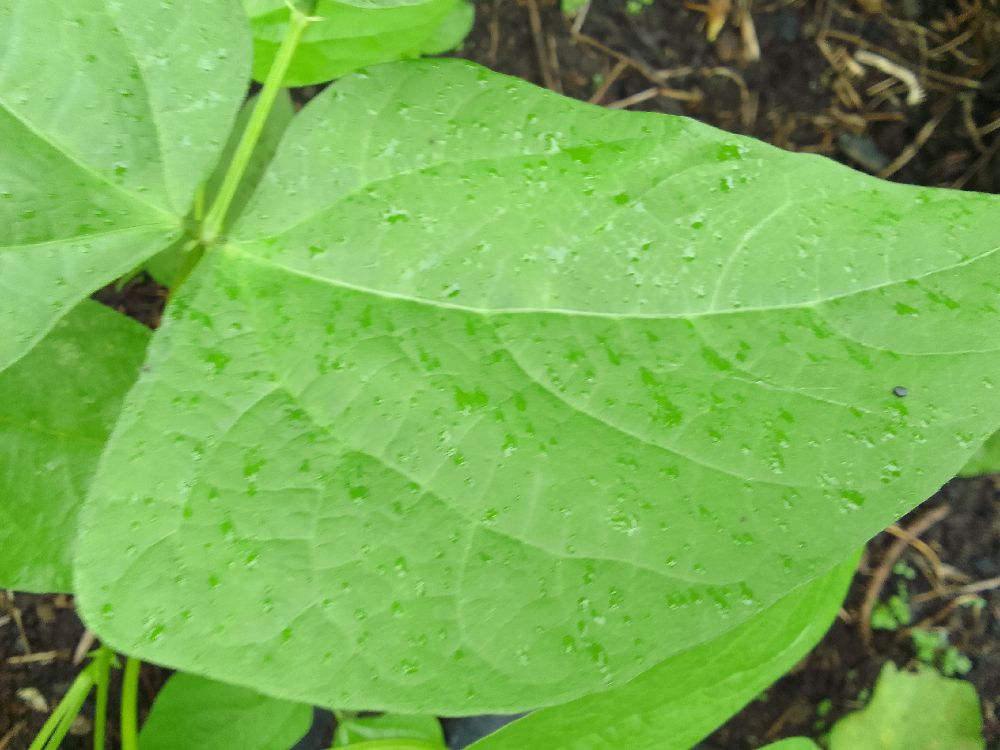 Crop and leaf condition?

common bean, healthy
